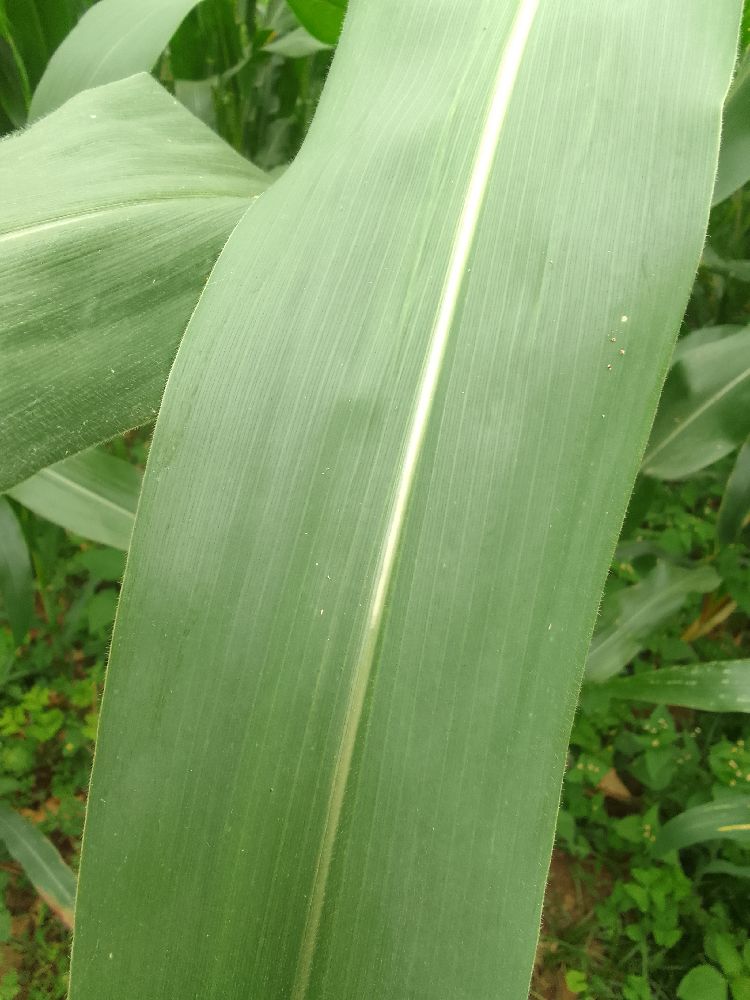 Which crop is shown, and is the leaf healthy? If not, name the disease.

maize, healthy
